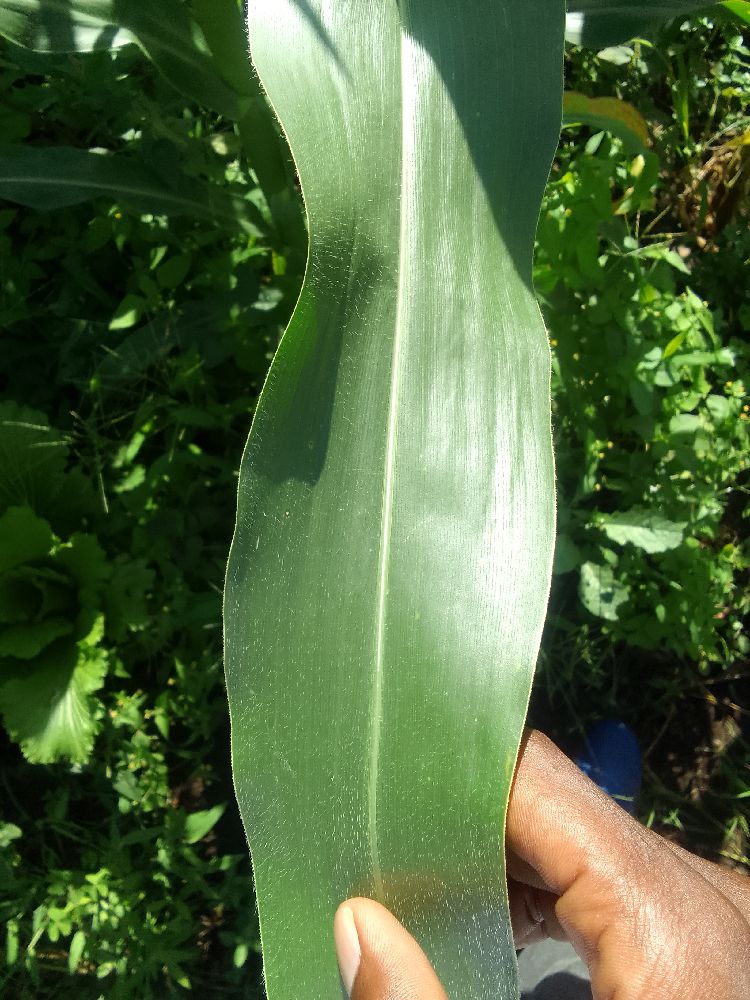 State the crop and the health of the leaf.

maize, healthy
